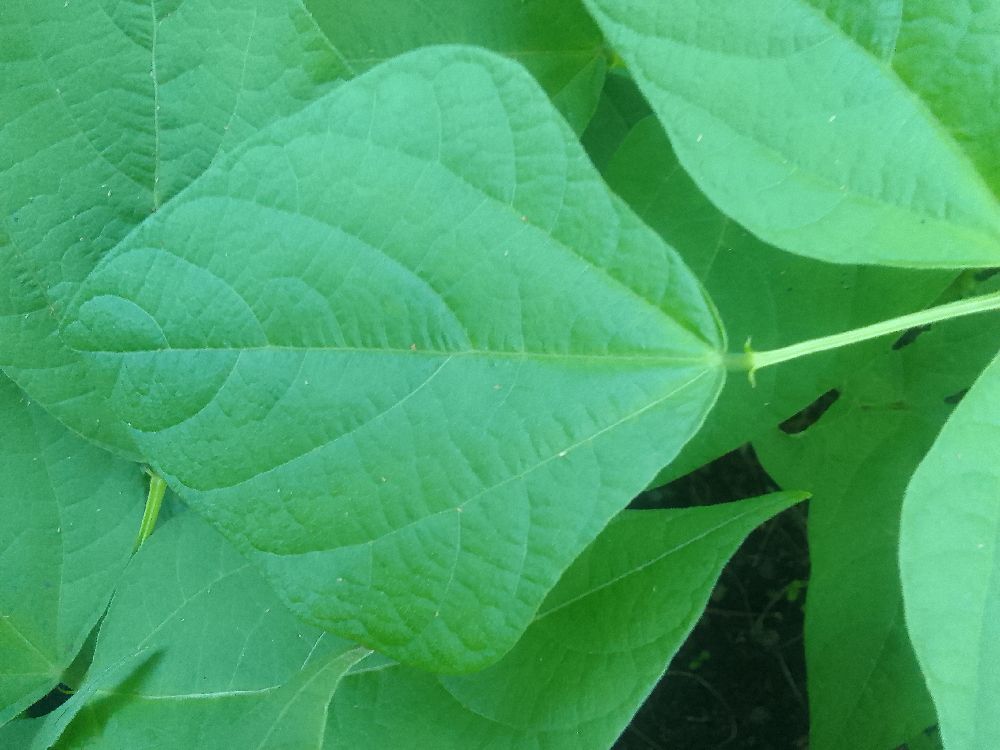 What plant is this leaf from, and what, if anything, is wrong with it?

common bean, healthy
